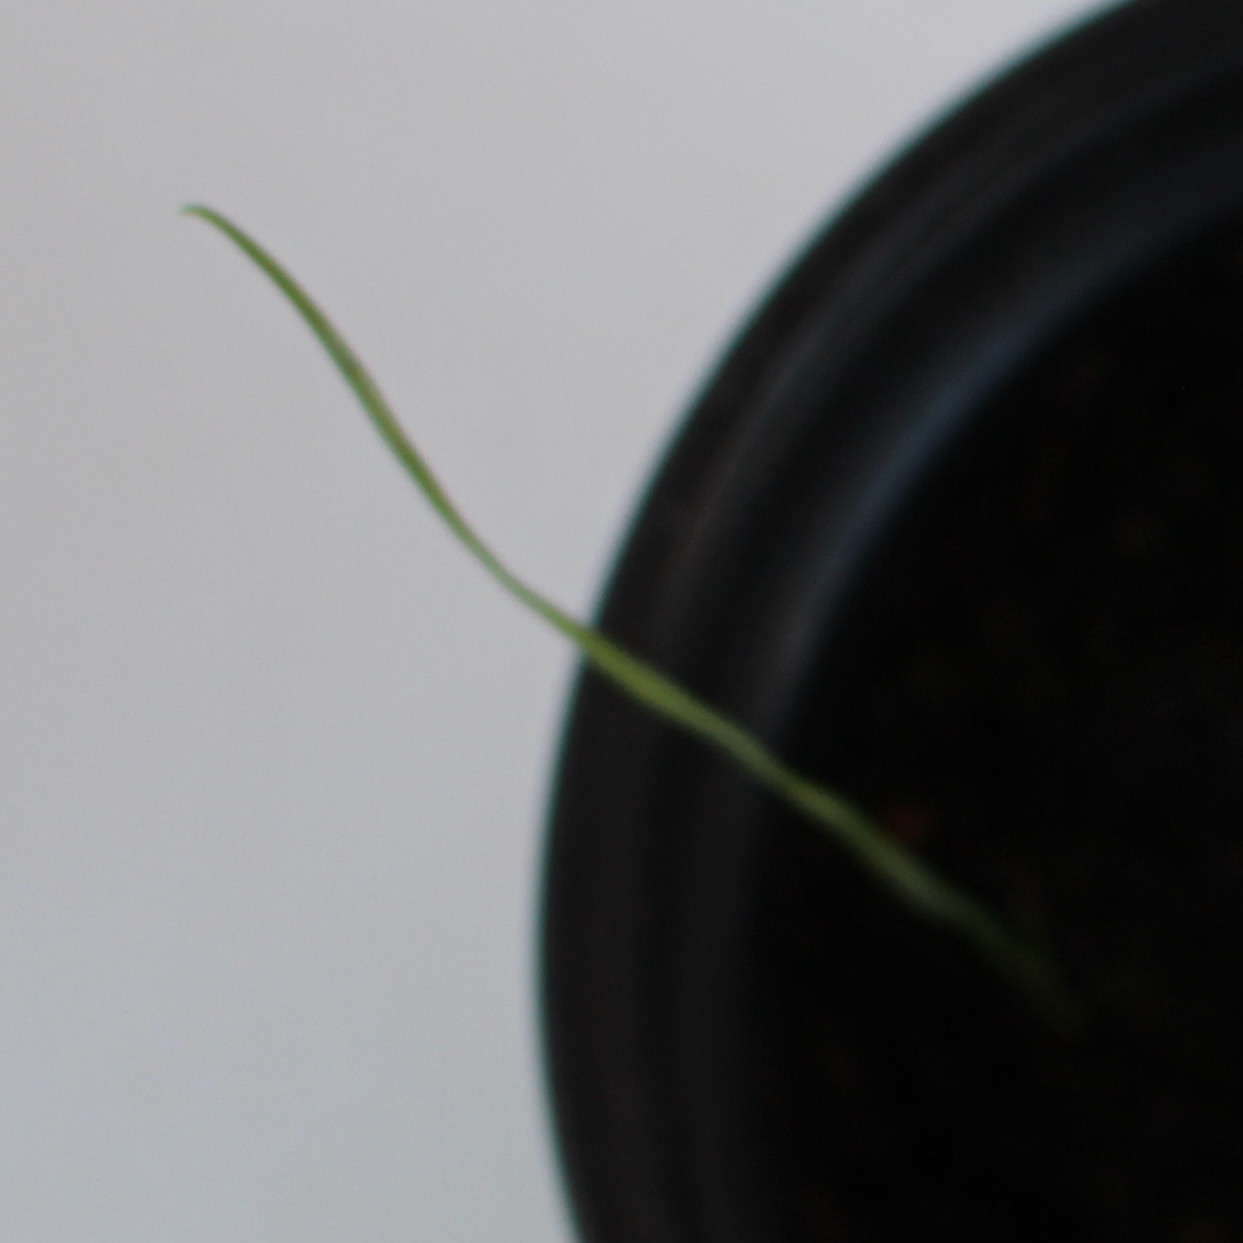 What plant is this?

Lolium multiflorum
